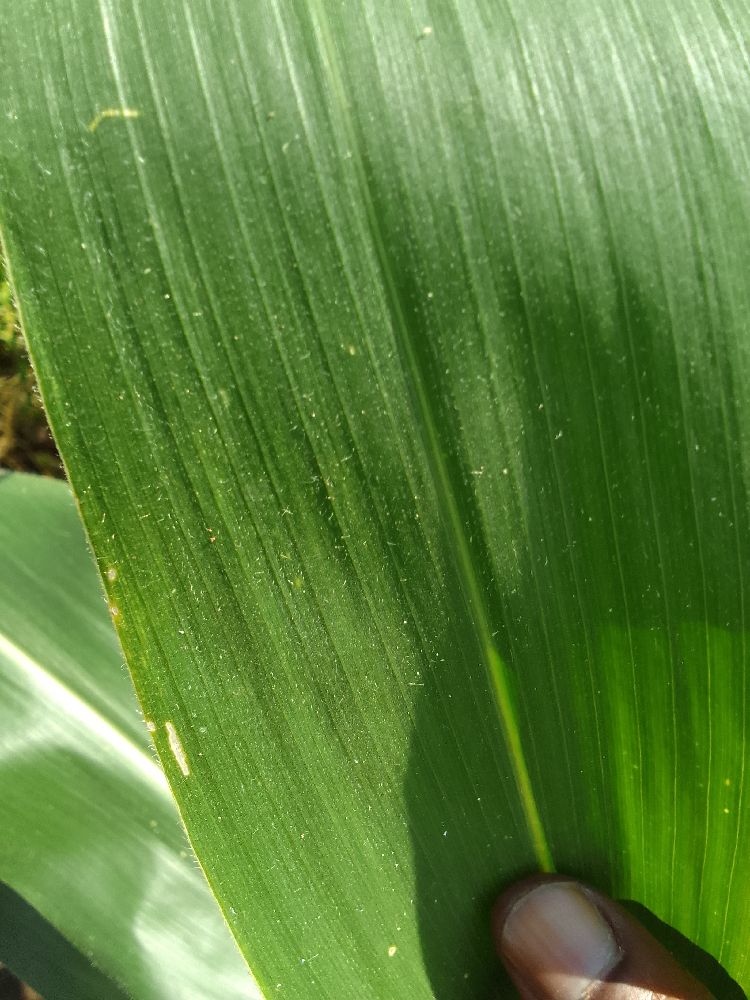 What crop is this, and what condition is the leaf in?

maize, healthy
